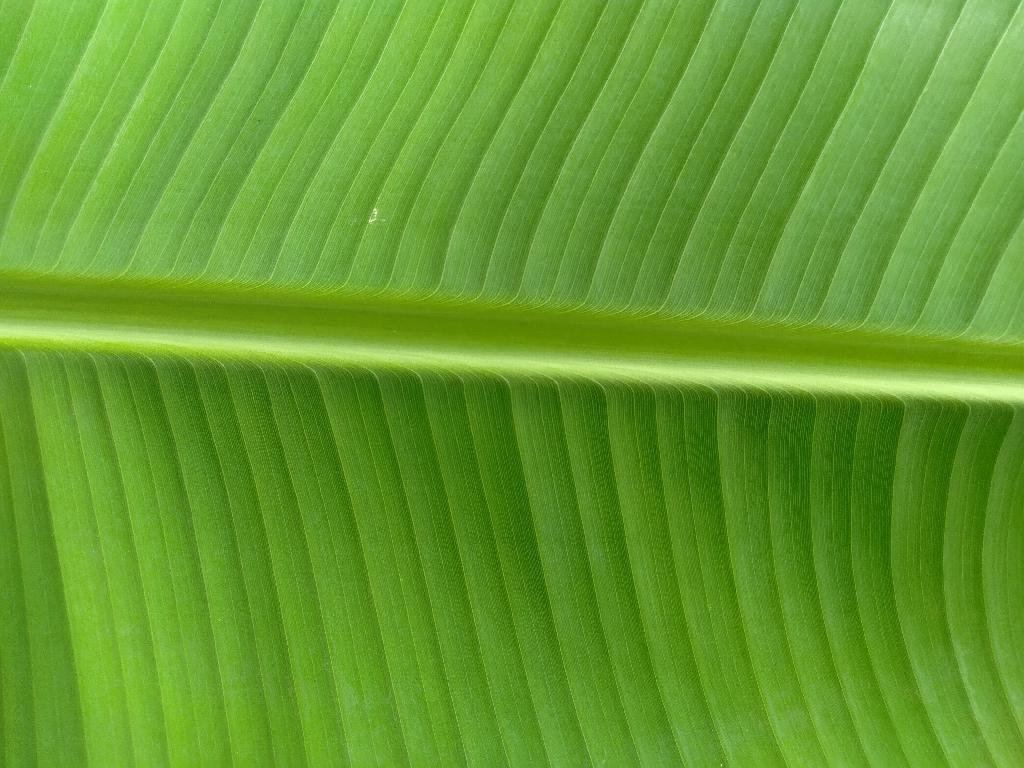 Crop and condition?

banana, healthy
